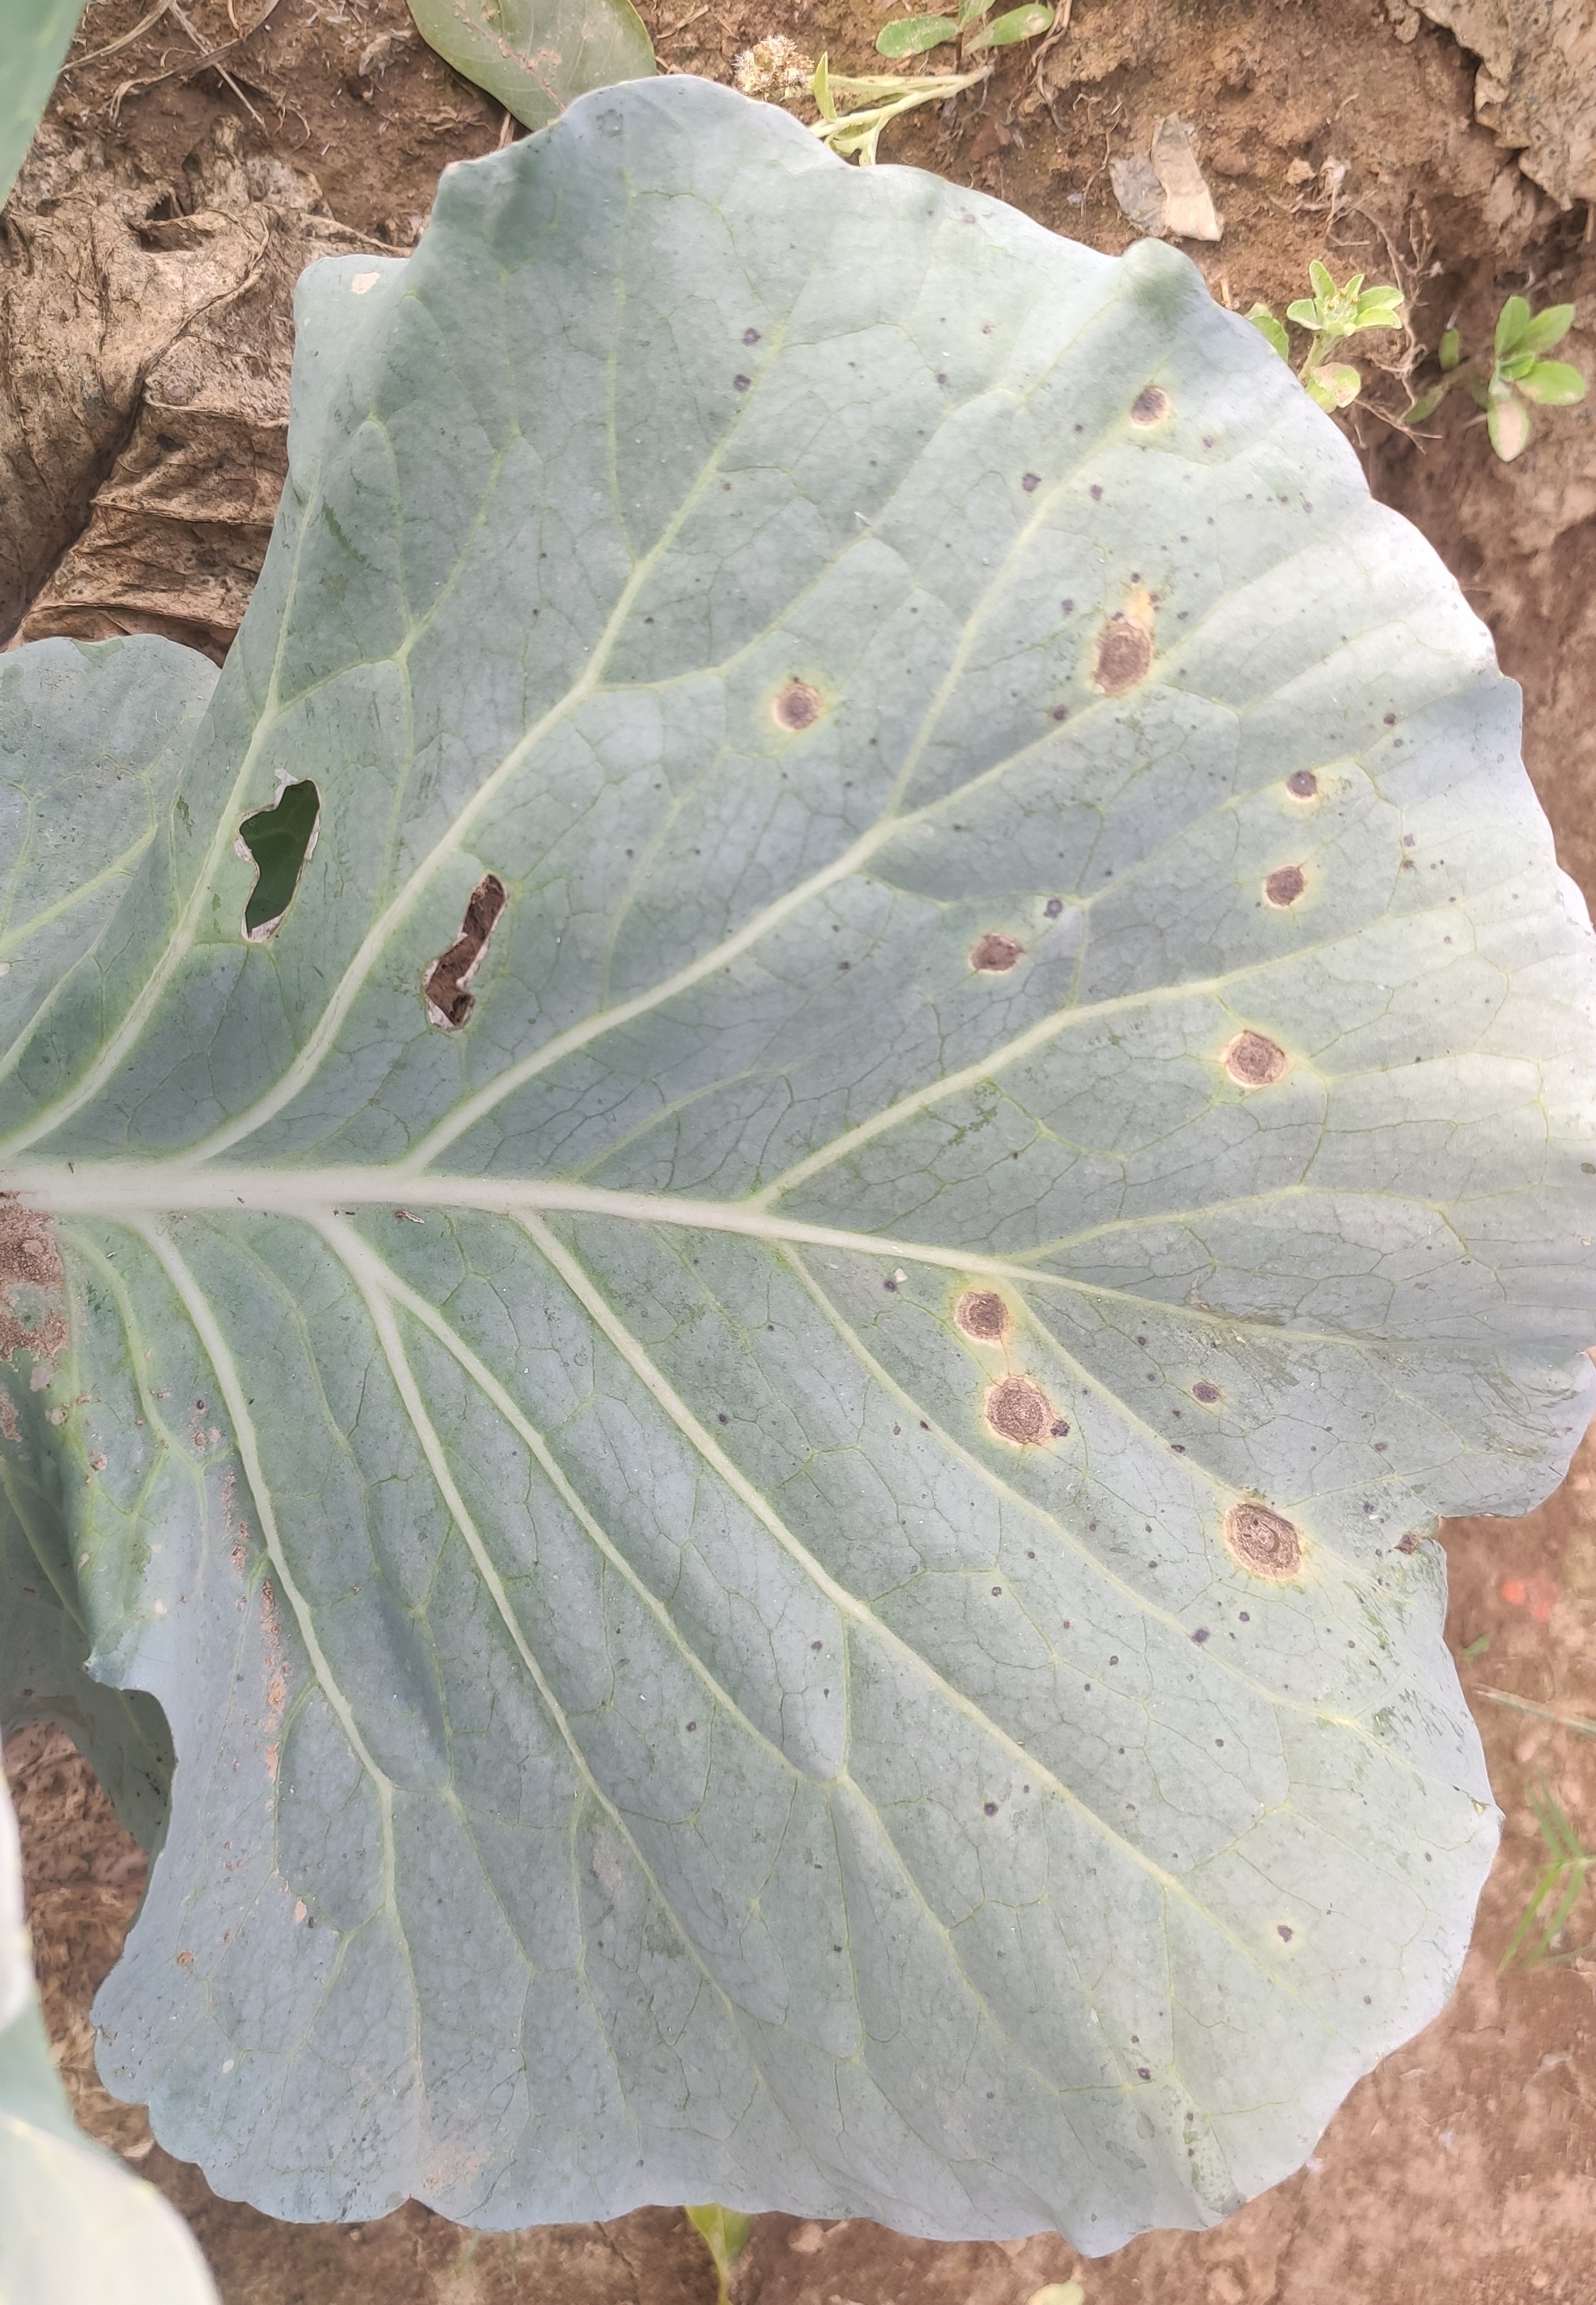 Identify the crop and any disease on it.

cabbage, alternaria
